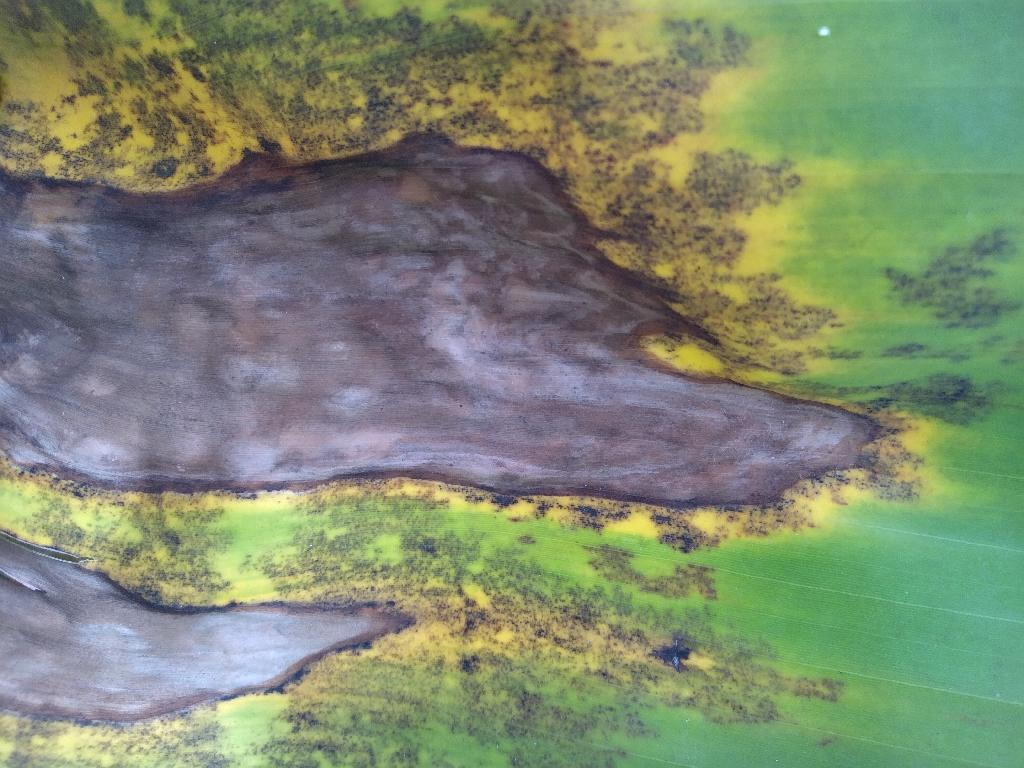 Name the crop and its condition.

banana, black sigatoka
